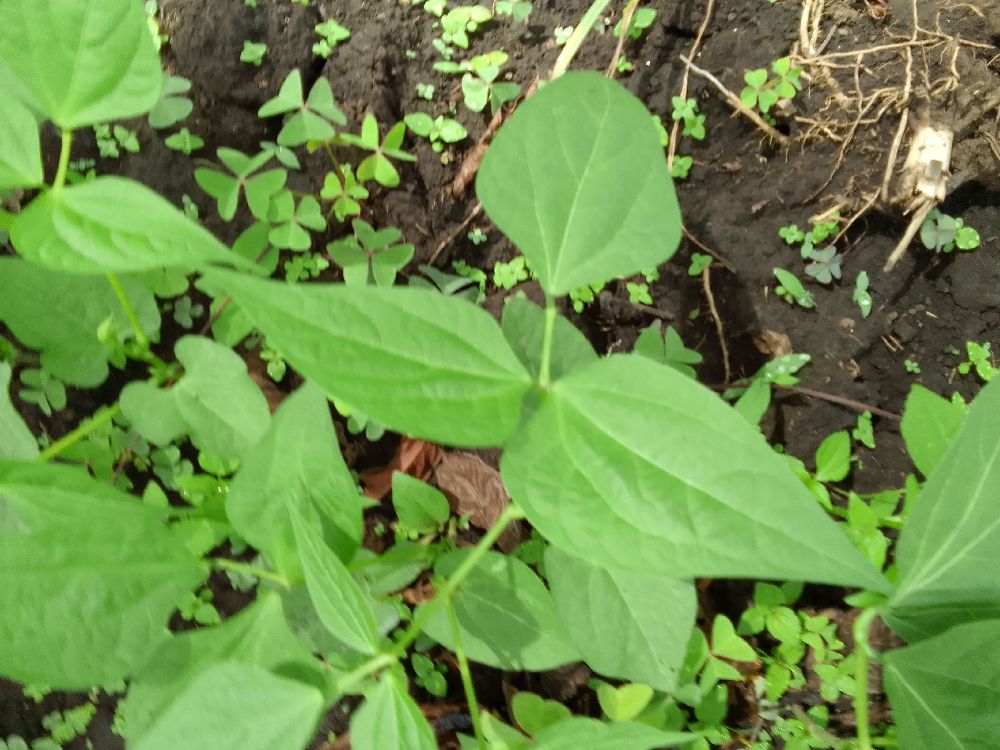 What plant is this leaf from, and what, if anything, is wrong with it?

common bean, healthy
